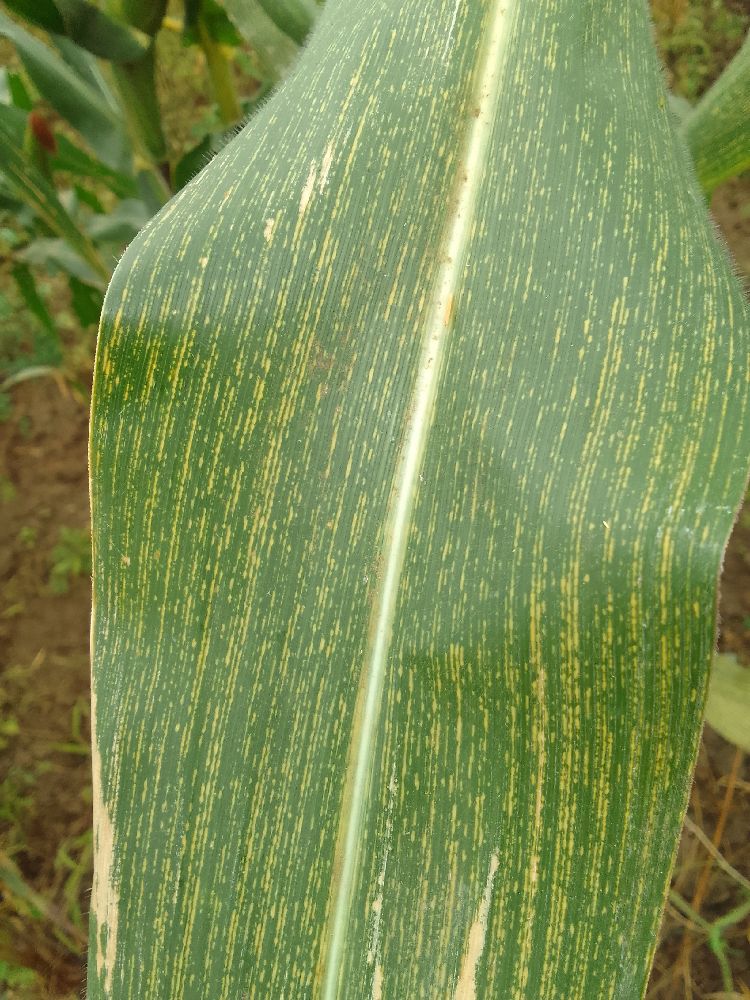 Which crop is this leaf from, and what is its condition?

maize, maize streak virus
